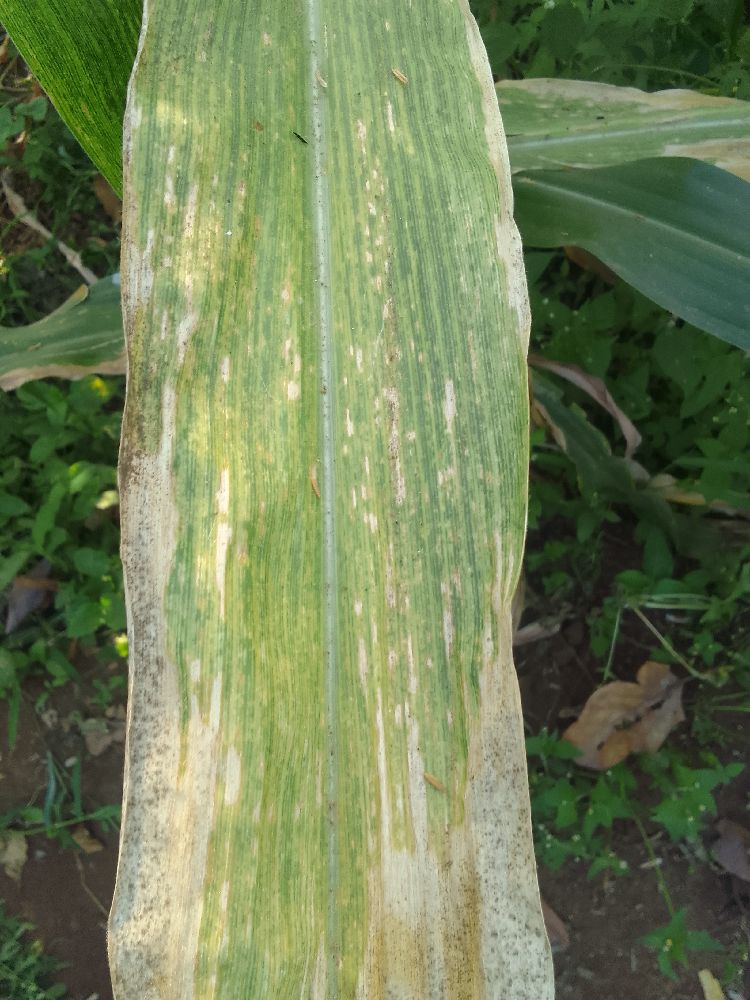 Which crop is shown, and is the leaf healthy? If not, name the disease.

maize, maize lethal necrosis
